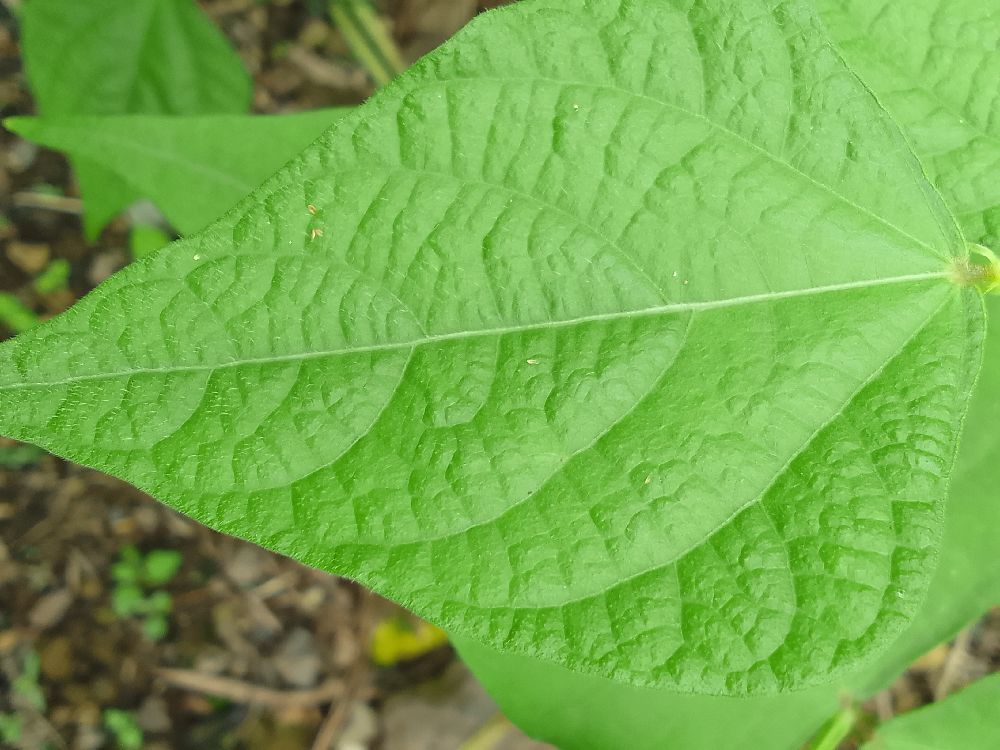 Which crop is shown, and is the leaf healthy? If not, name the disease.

common bean, healthy
